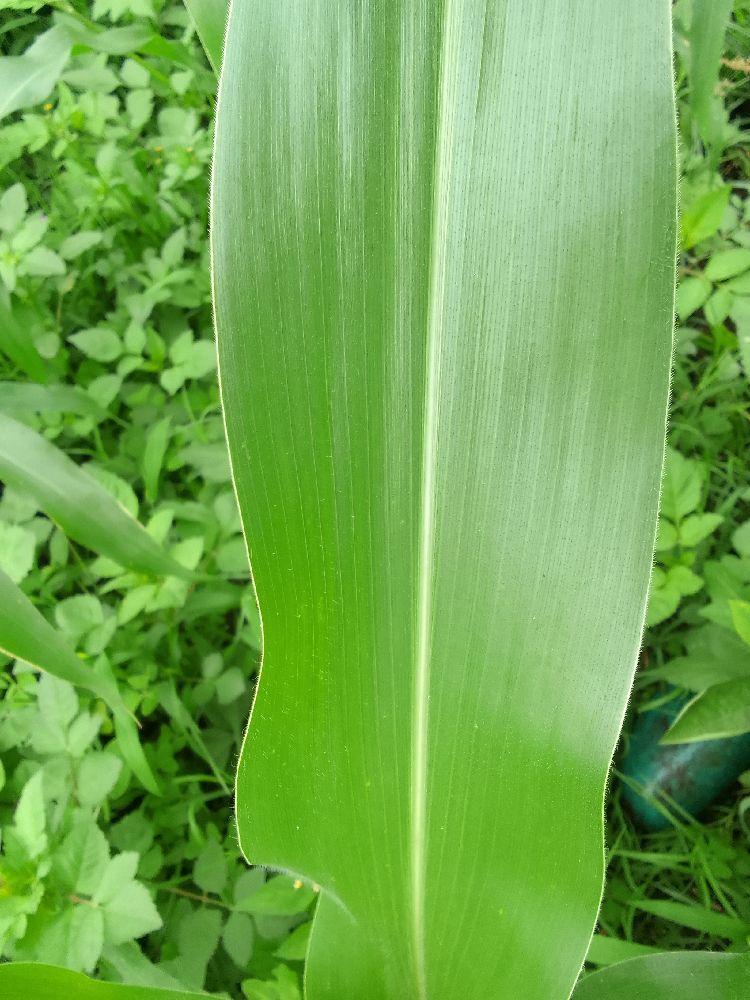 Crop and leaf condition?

maize, healthy
